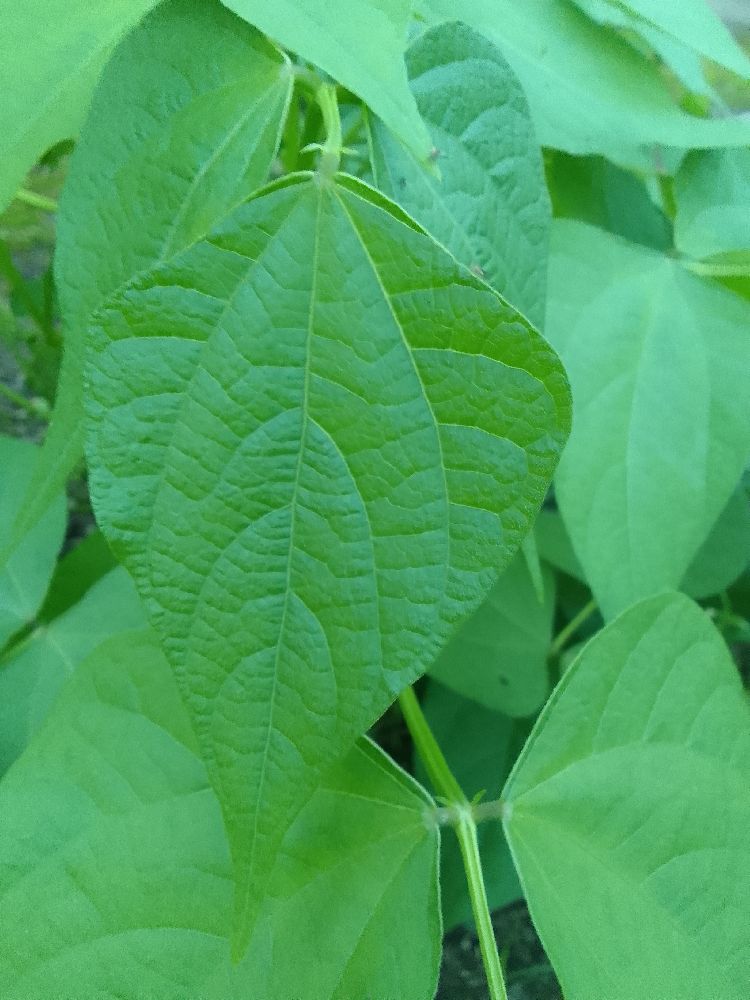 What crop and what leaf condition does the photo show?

common bean, healthy
